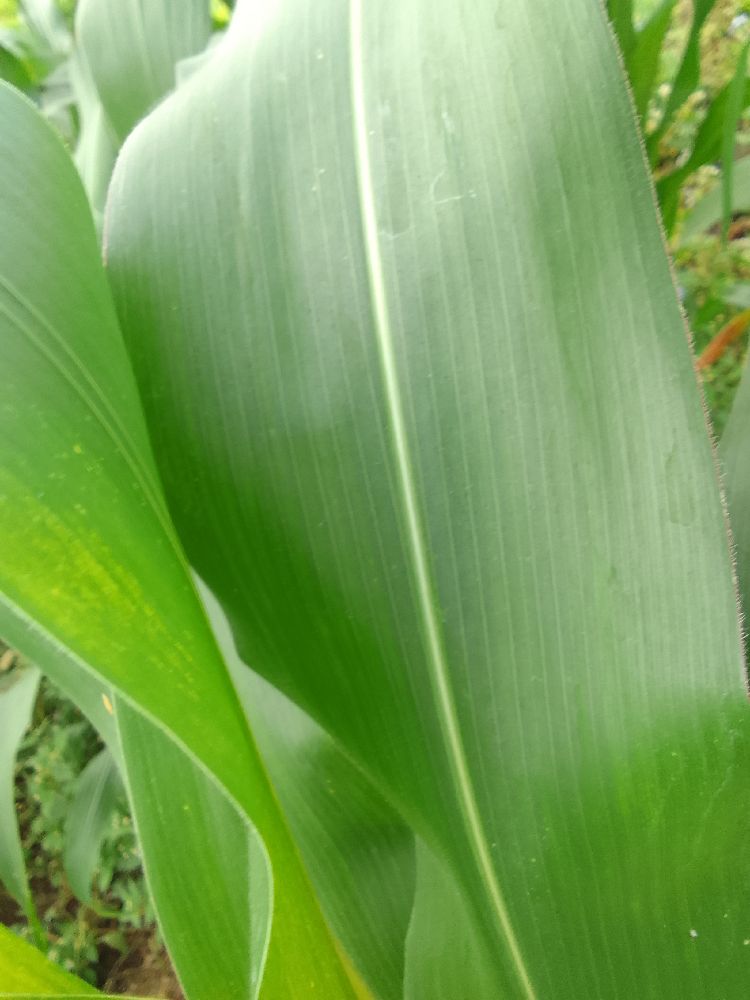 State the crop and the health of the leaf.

maize, healthy
